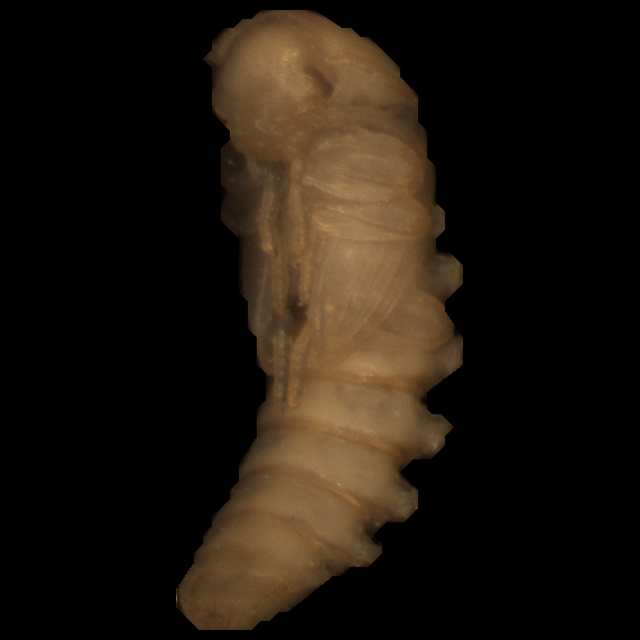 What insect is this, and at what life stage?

mealworm pupa
